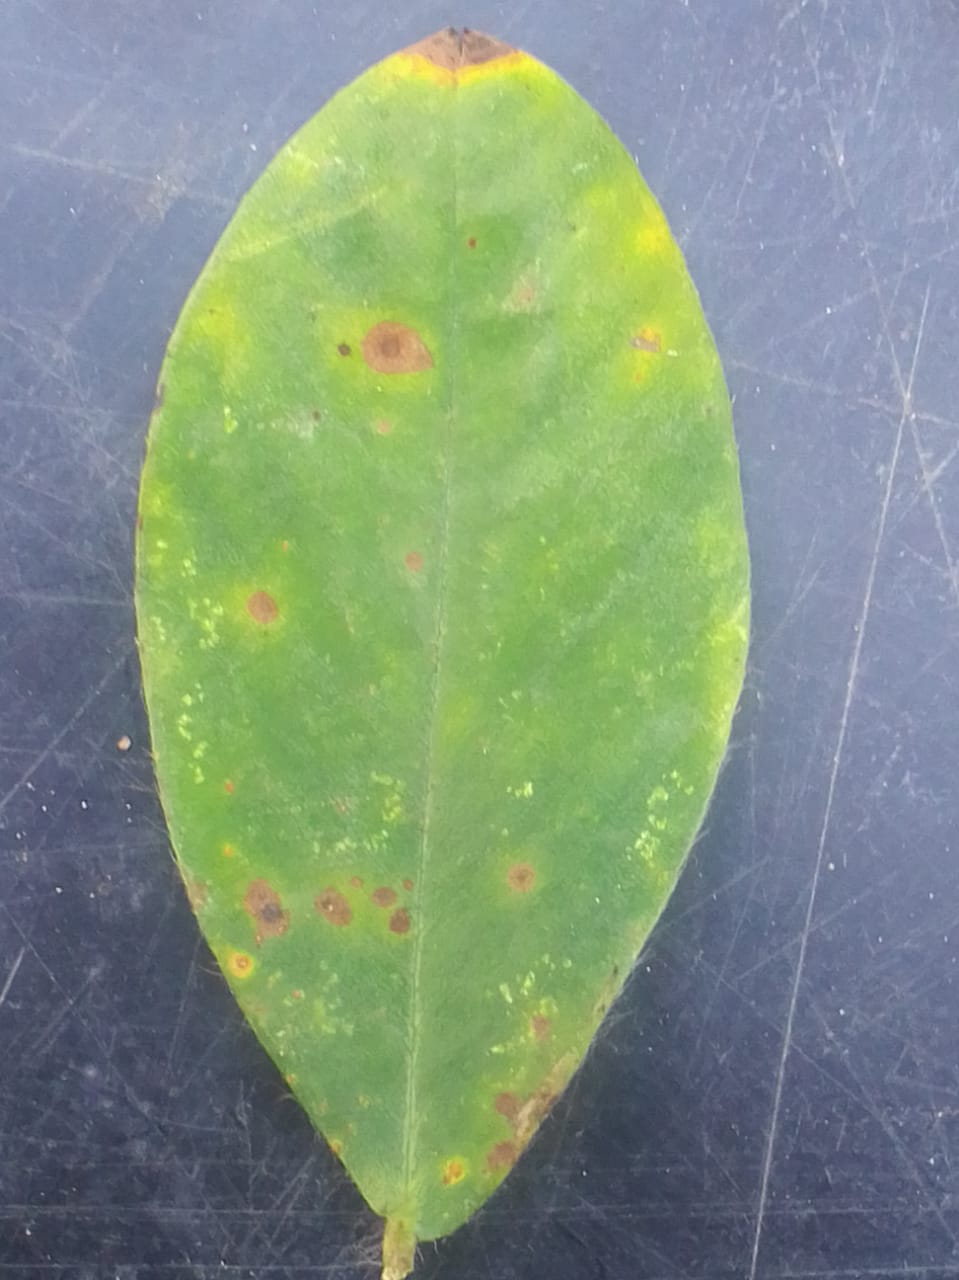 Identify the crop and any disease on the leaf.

peanut, phoma arachidicola
